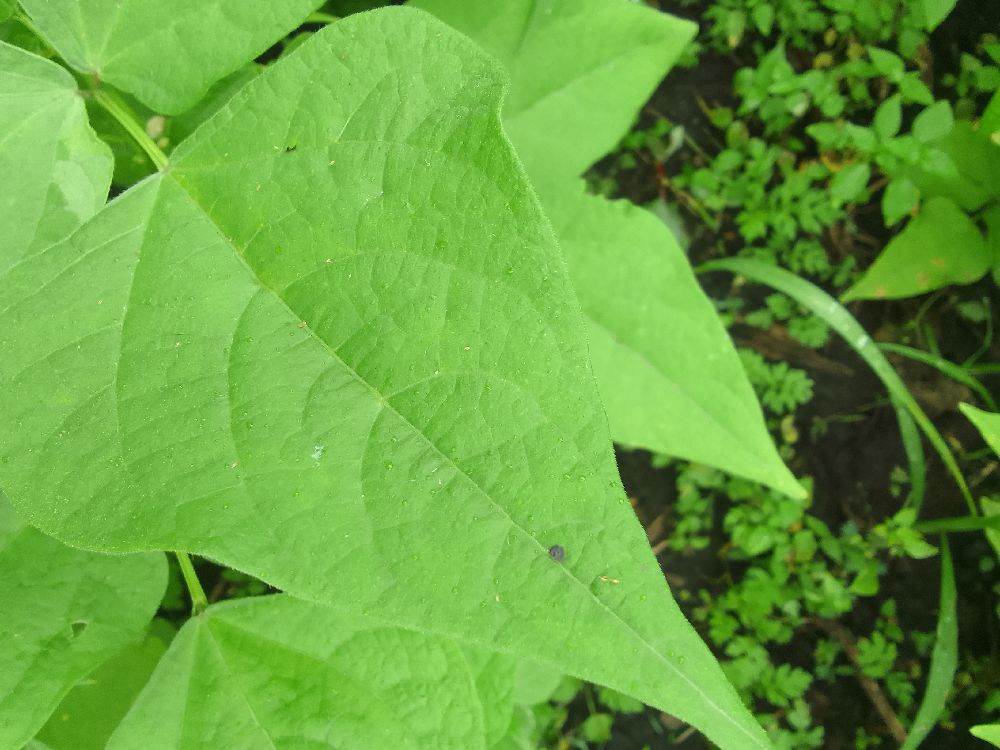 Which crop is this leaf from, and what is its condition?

common bean, healthy
